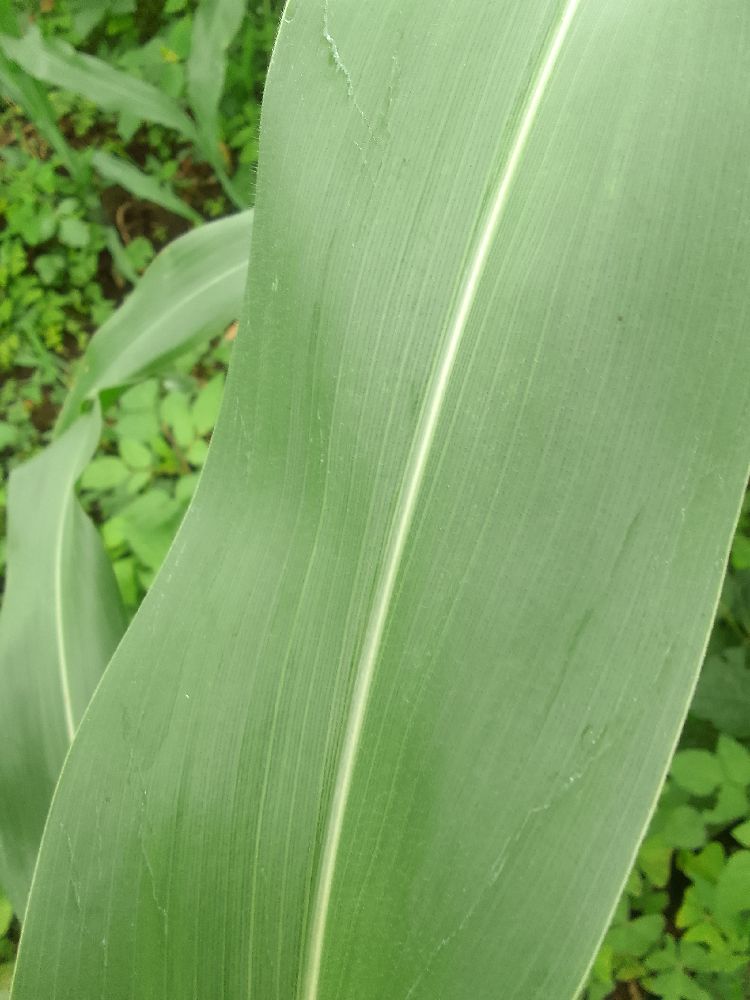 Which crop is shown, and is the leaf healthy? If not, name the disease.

maize, healthy
